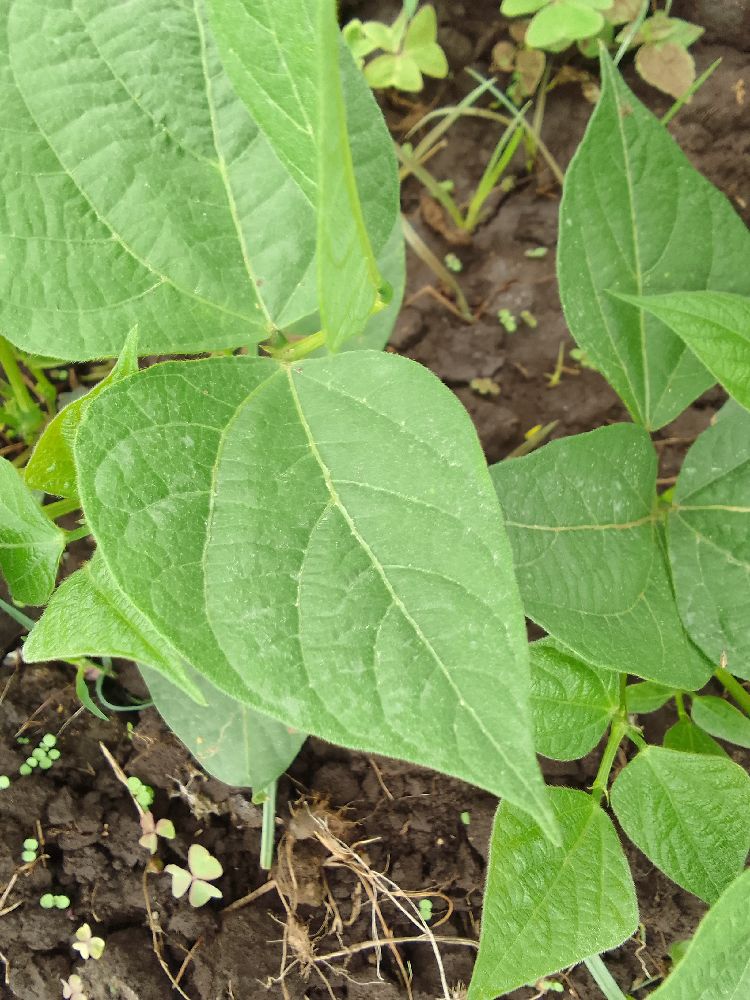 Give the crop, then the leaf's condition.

common bean, healthy
